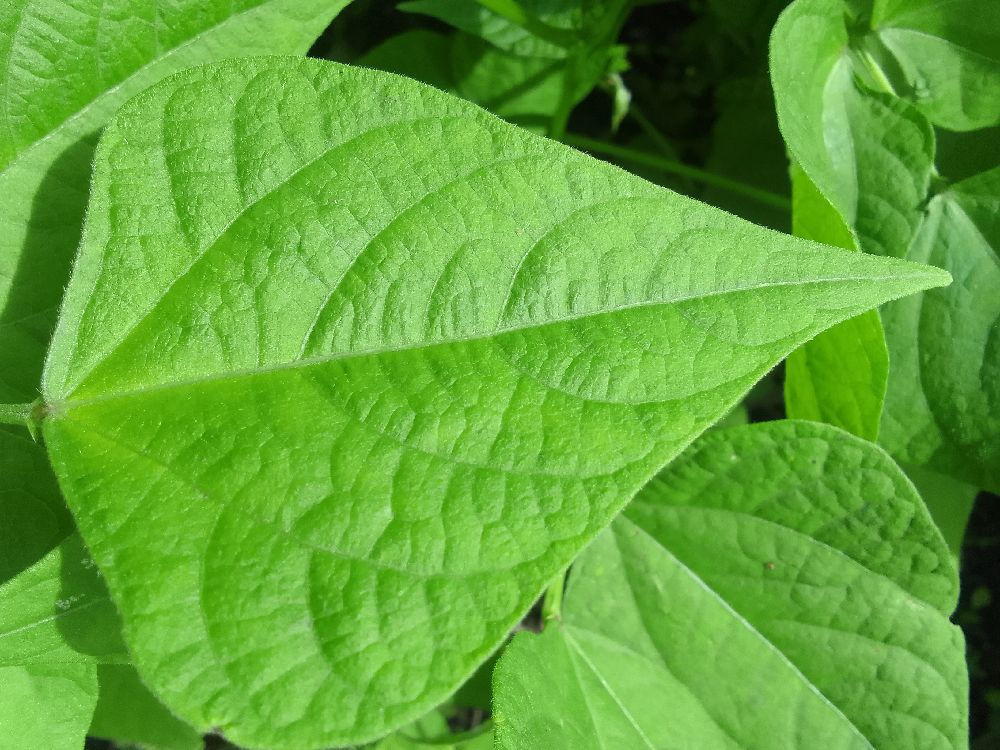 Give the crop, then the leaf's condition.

common bean, healthy
